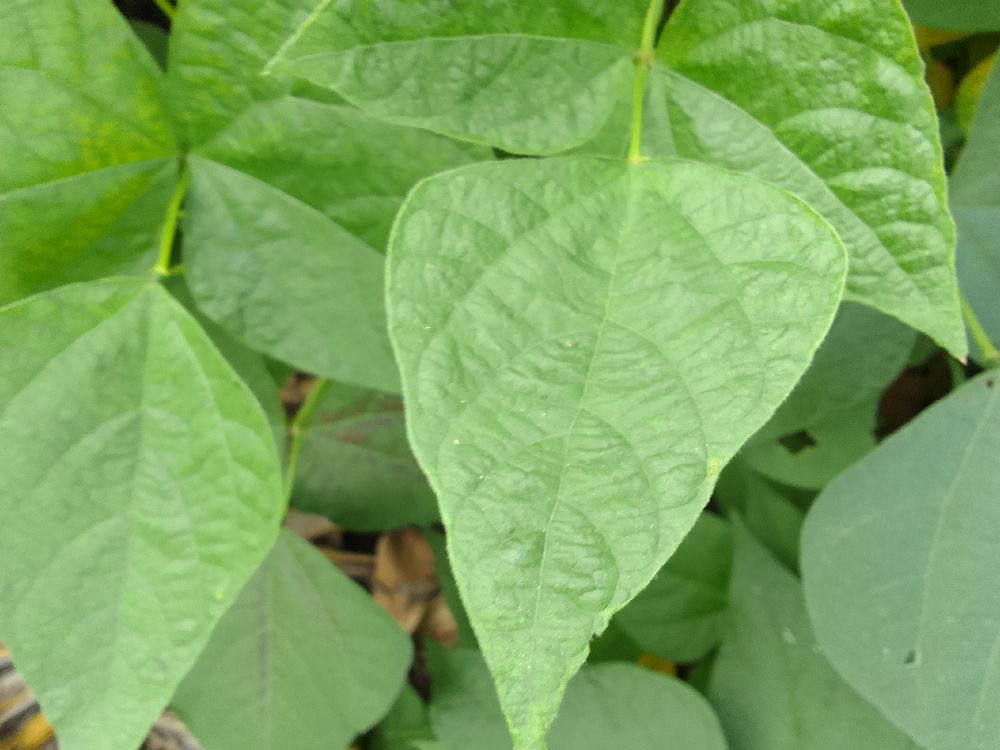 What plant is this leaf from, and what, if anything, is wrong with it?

common bean, healthy
